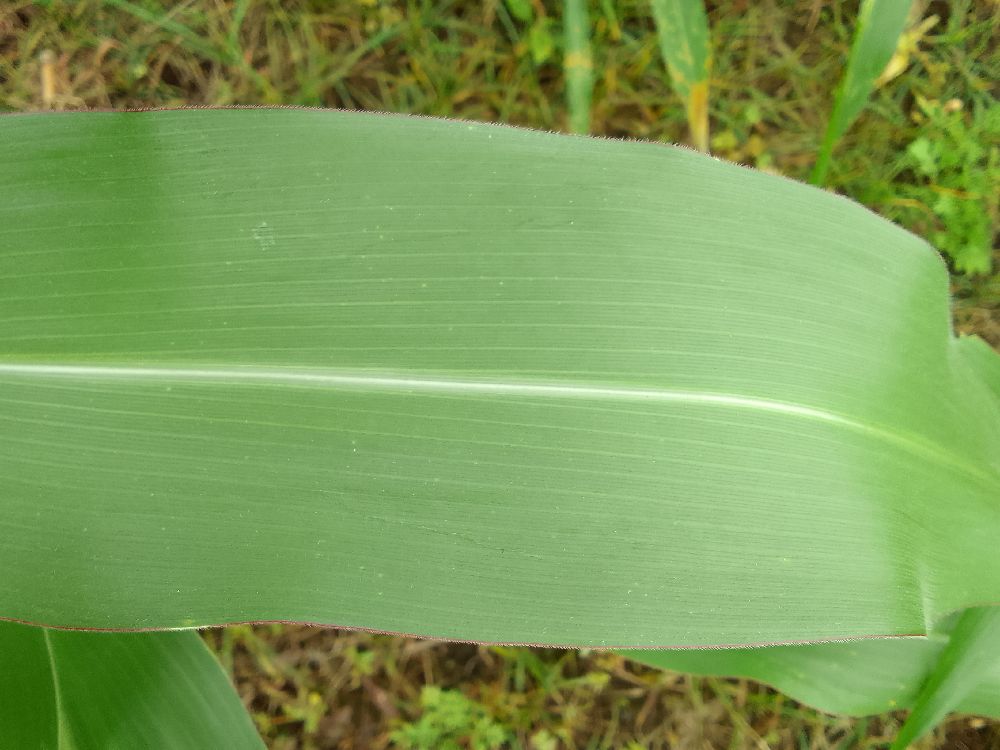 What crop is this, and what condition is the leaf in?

maize, healthy
